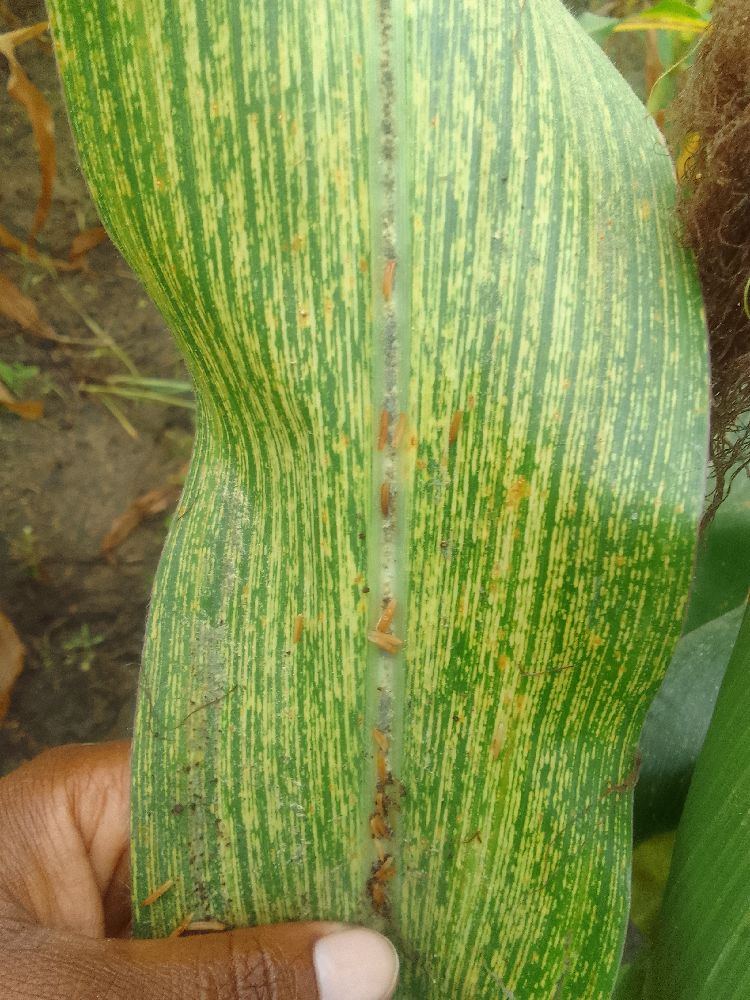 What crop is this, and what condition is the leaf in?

maize, maize streak virus
